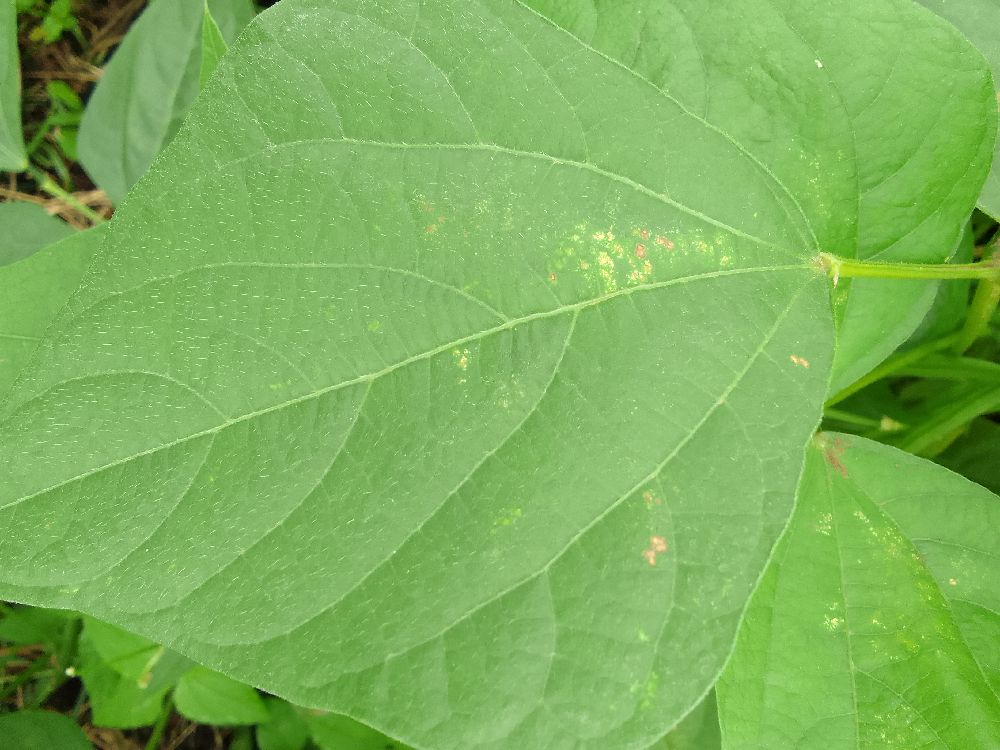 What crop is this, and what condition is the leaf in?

common bean, healthy
